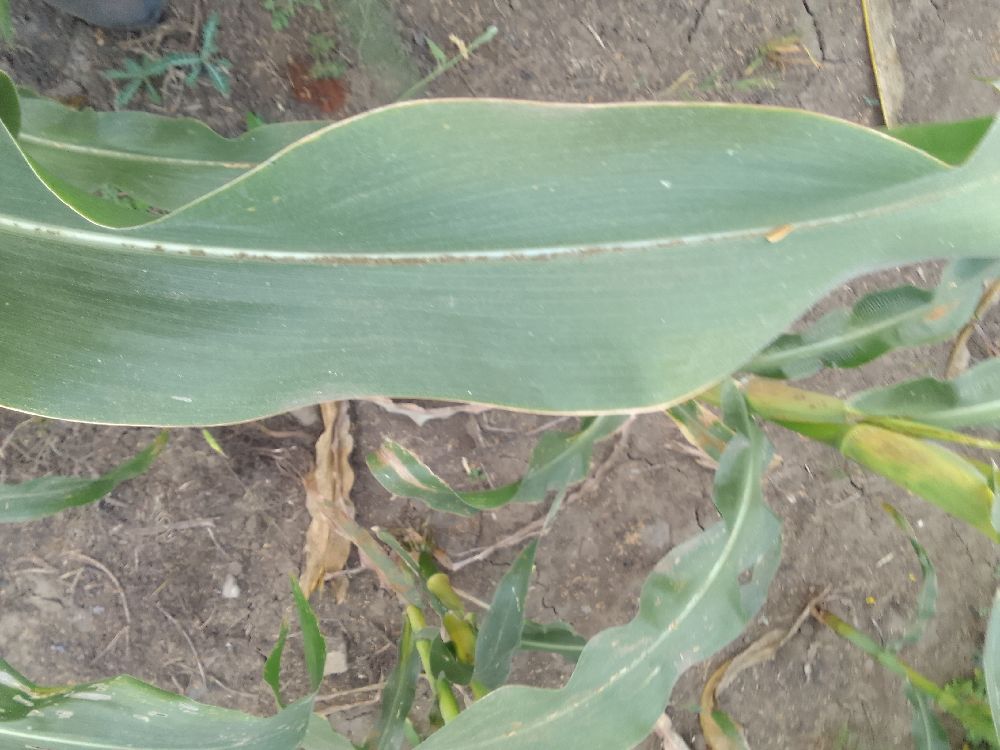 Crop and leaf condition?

maize, healthy
